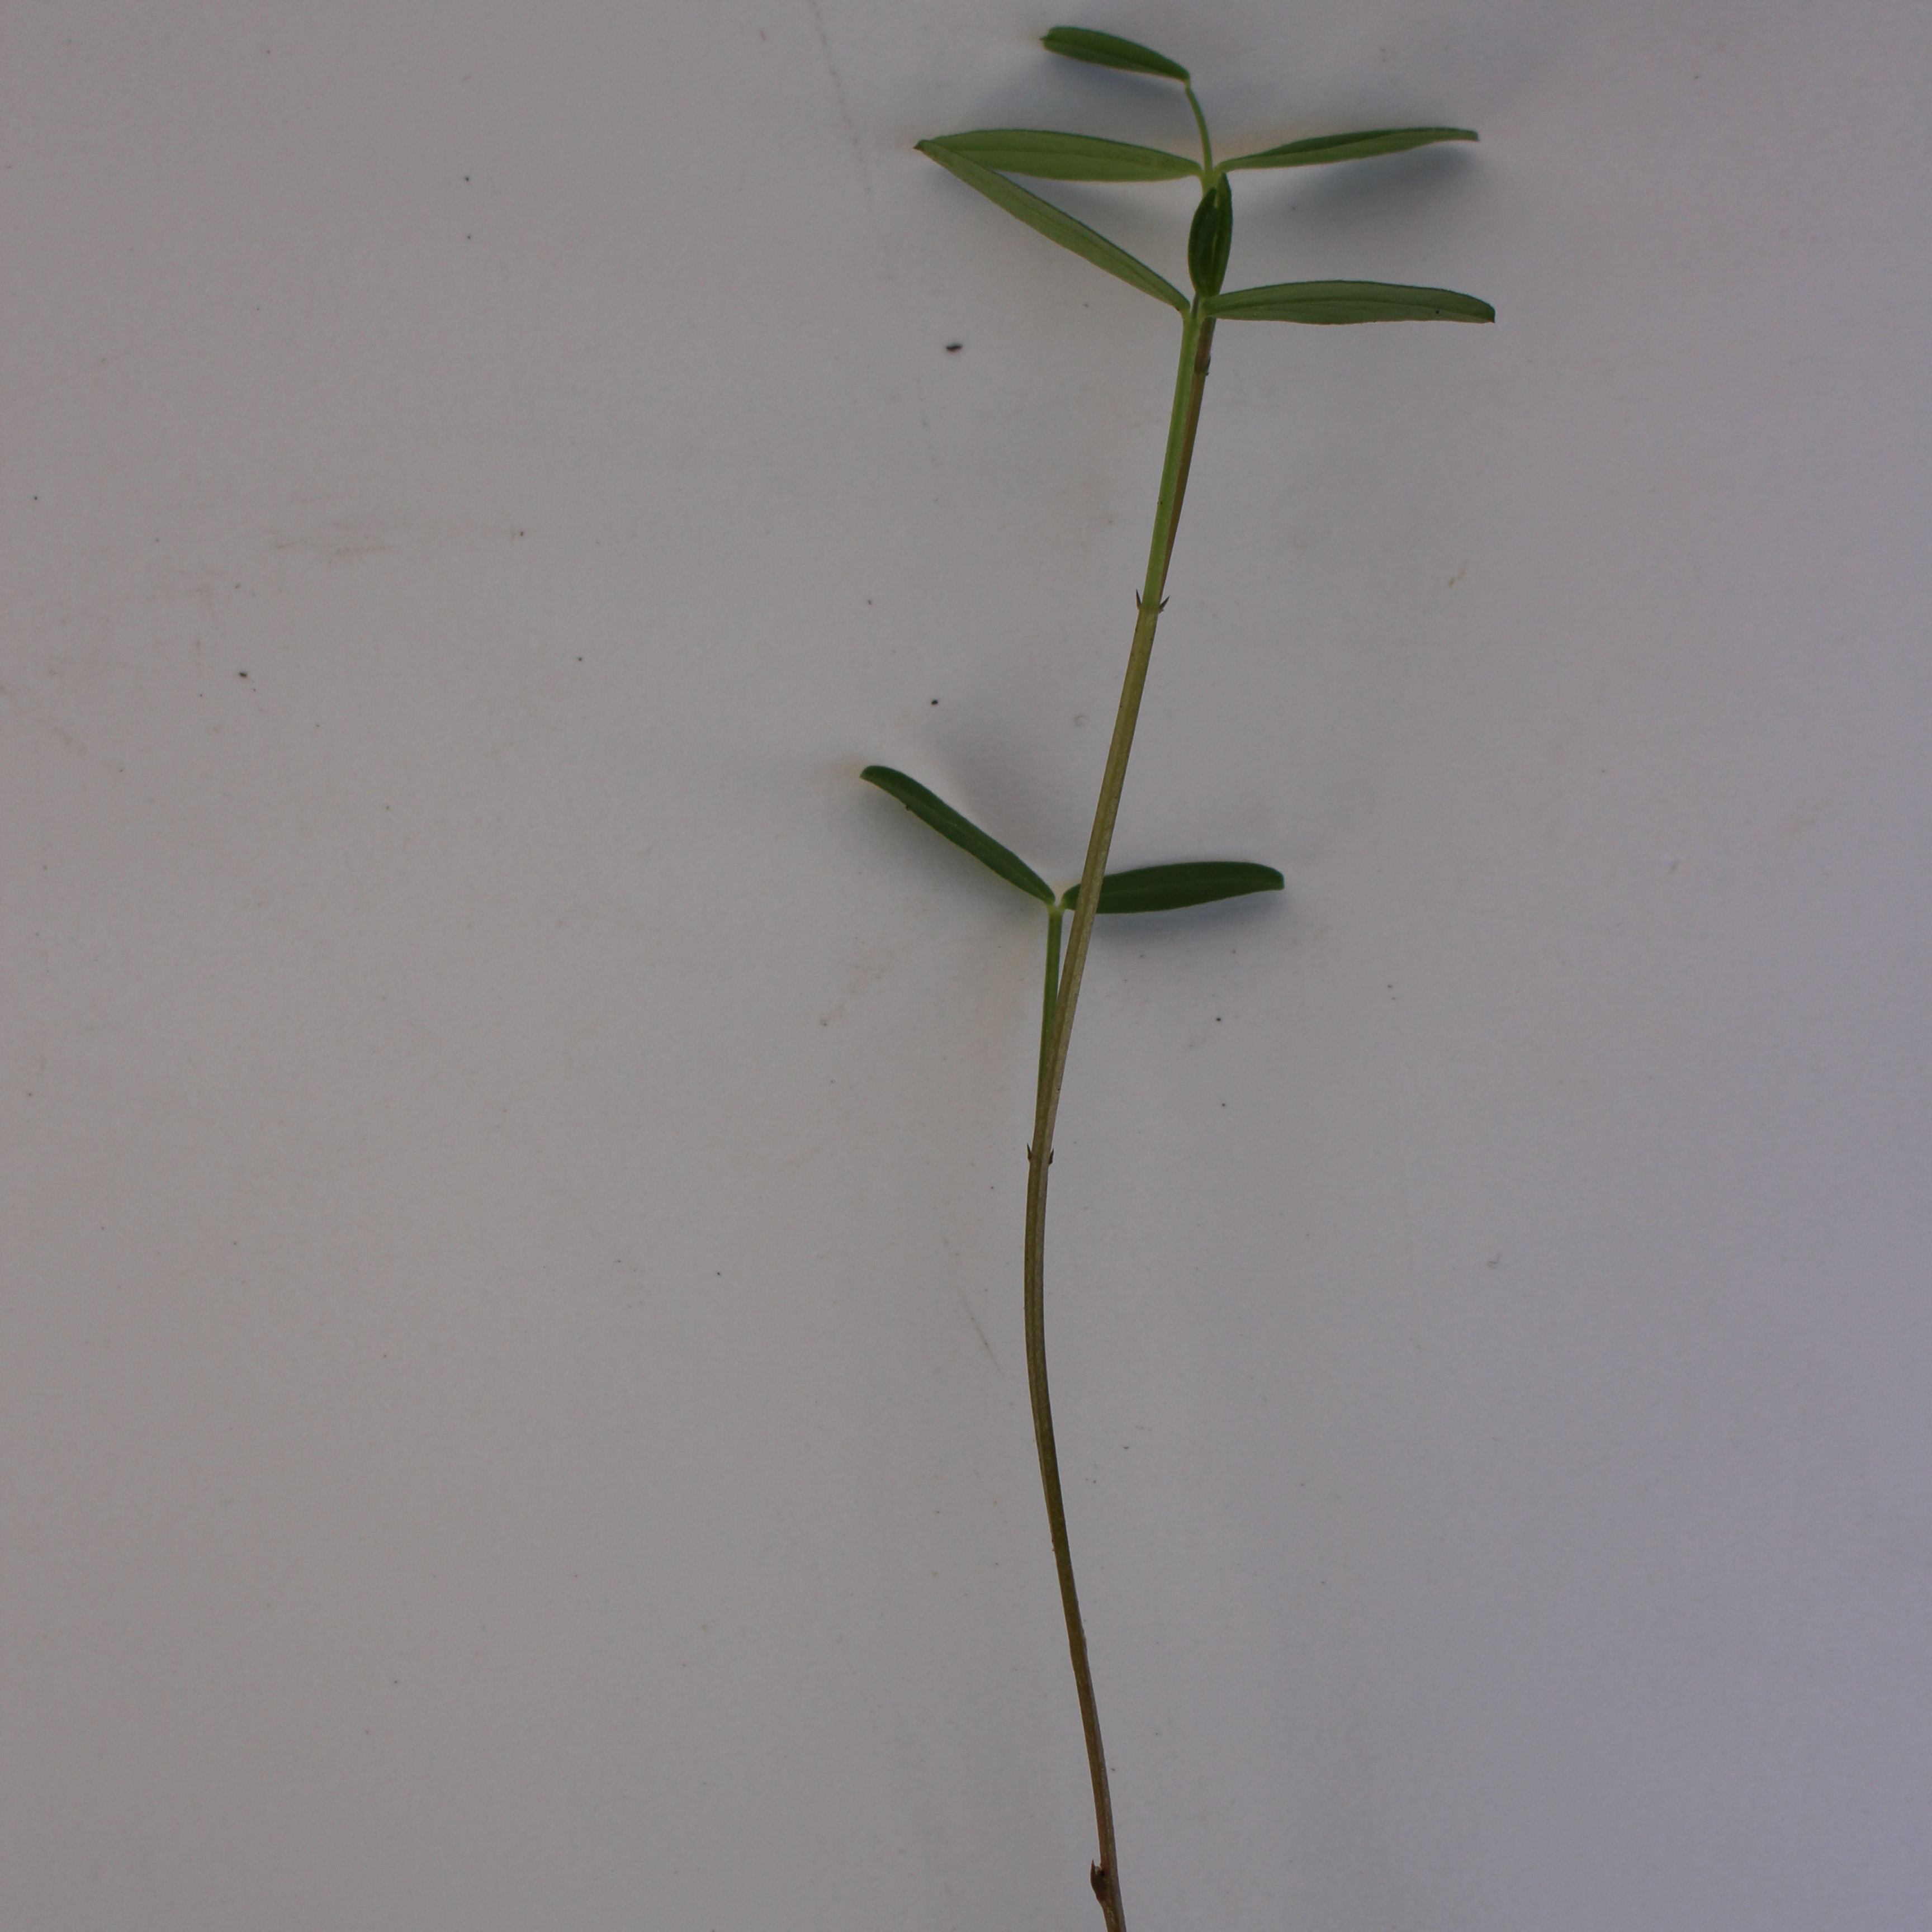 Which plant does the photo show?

Vicia sativa
